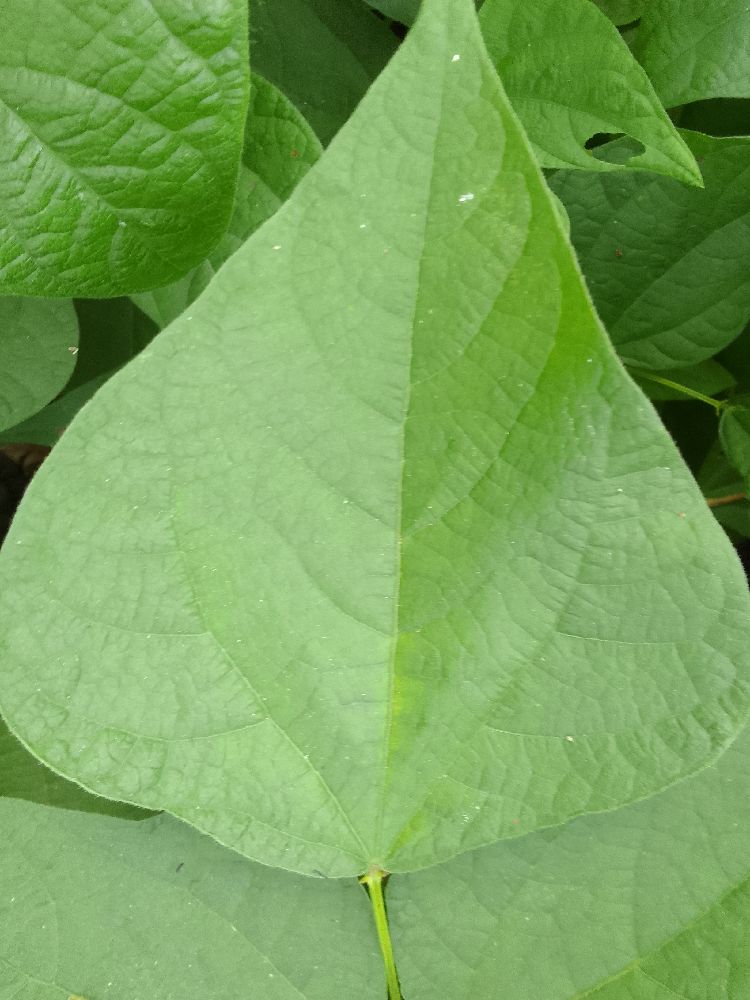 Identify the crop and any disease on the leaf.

common bean, healthy
